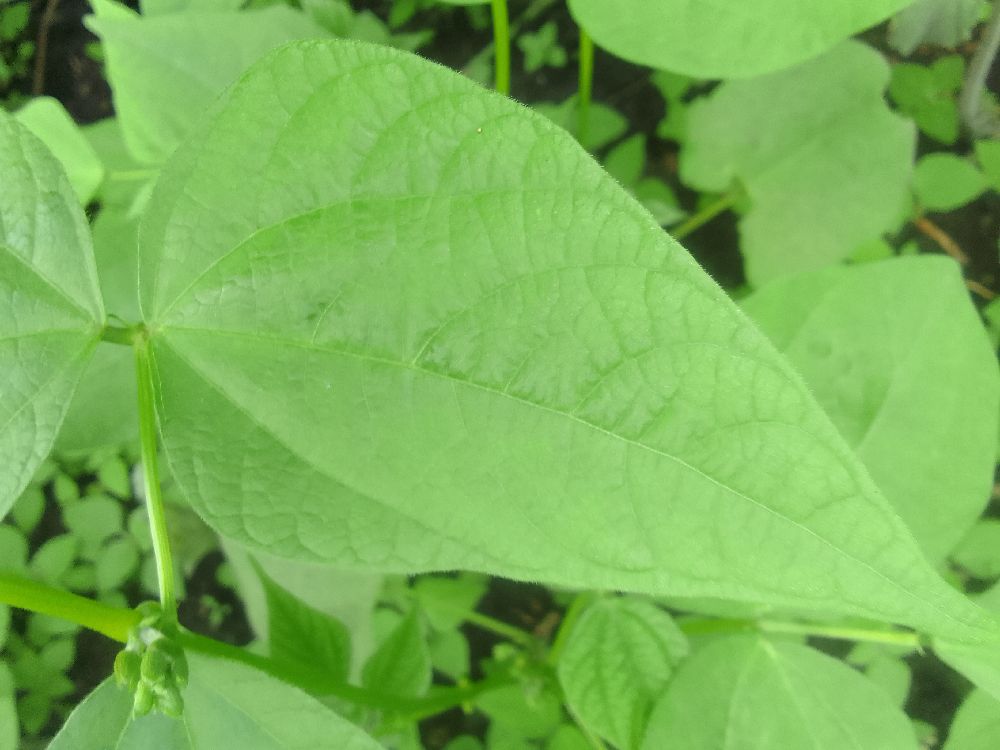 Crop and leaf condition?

common bean, healthy
